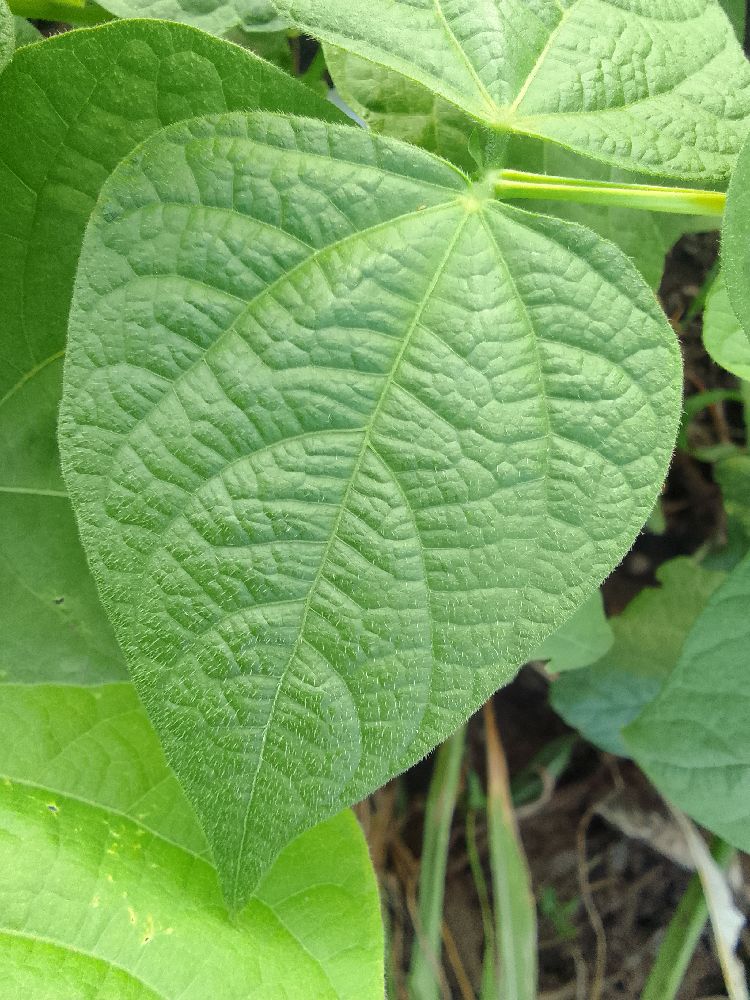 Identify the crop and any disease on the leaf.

common bean, healthy
